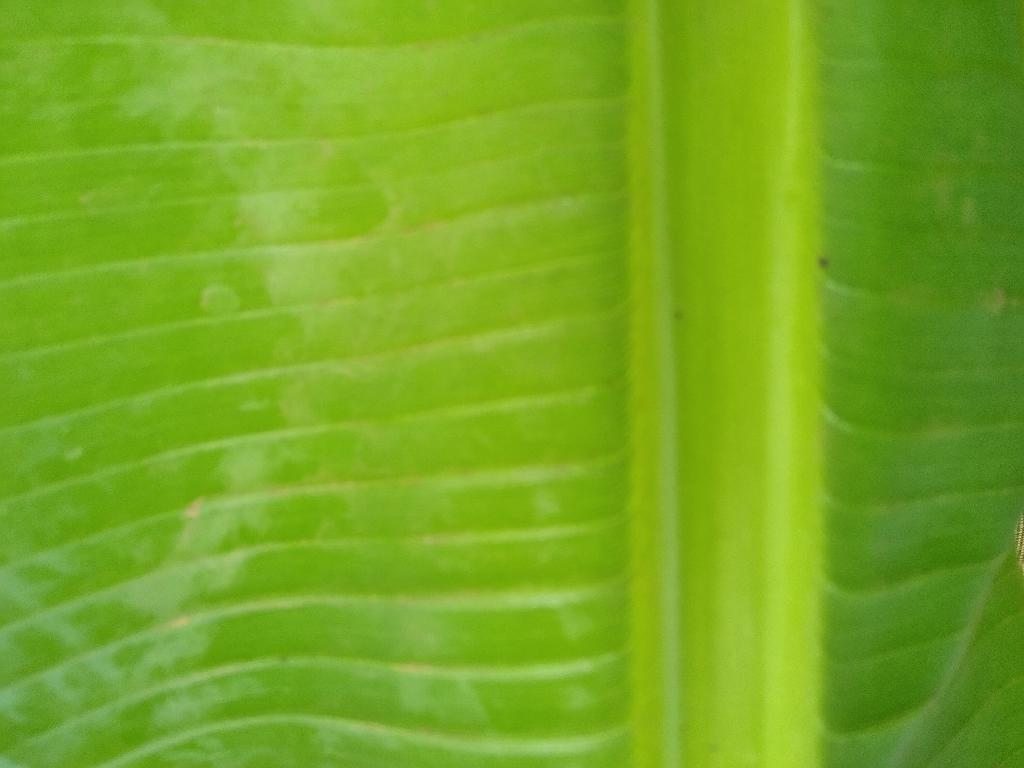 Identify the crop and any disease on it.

banana, healthy
